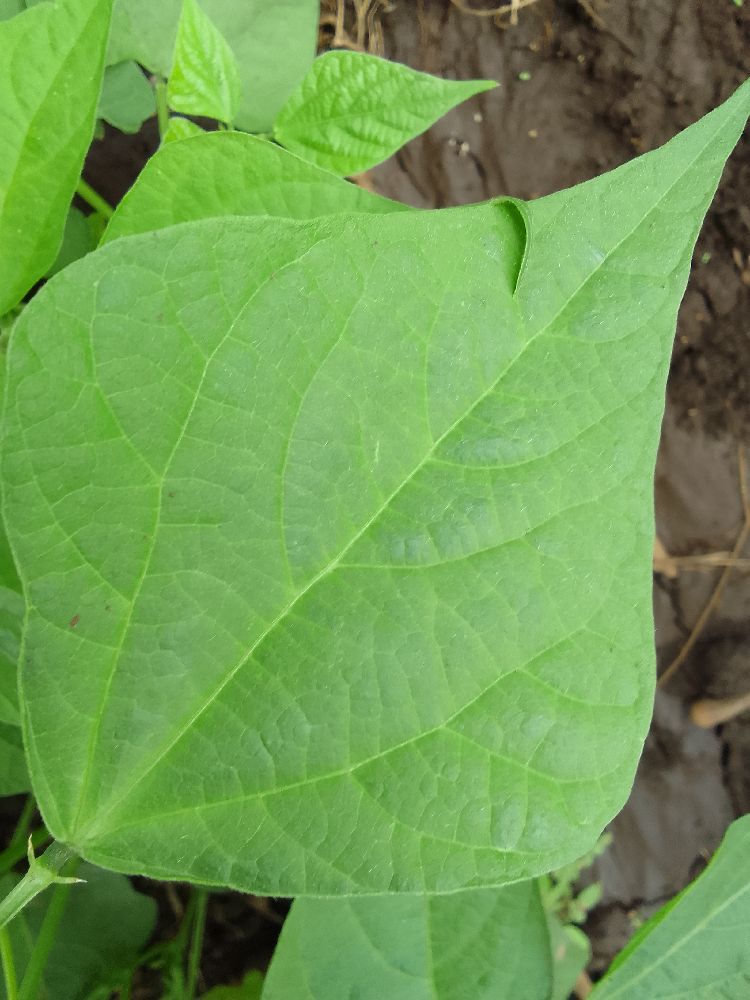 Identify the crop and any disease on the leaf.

common bean, healthy
